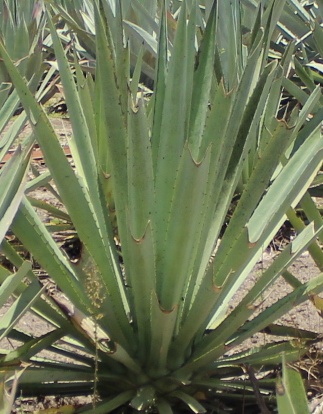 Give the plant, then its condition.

agave, spotted
